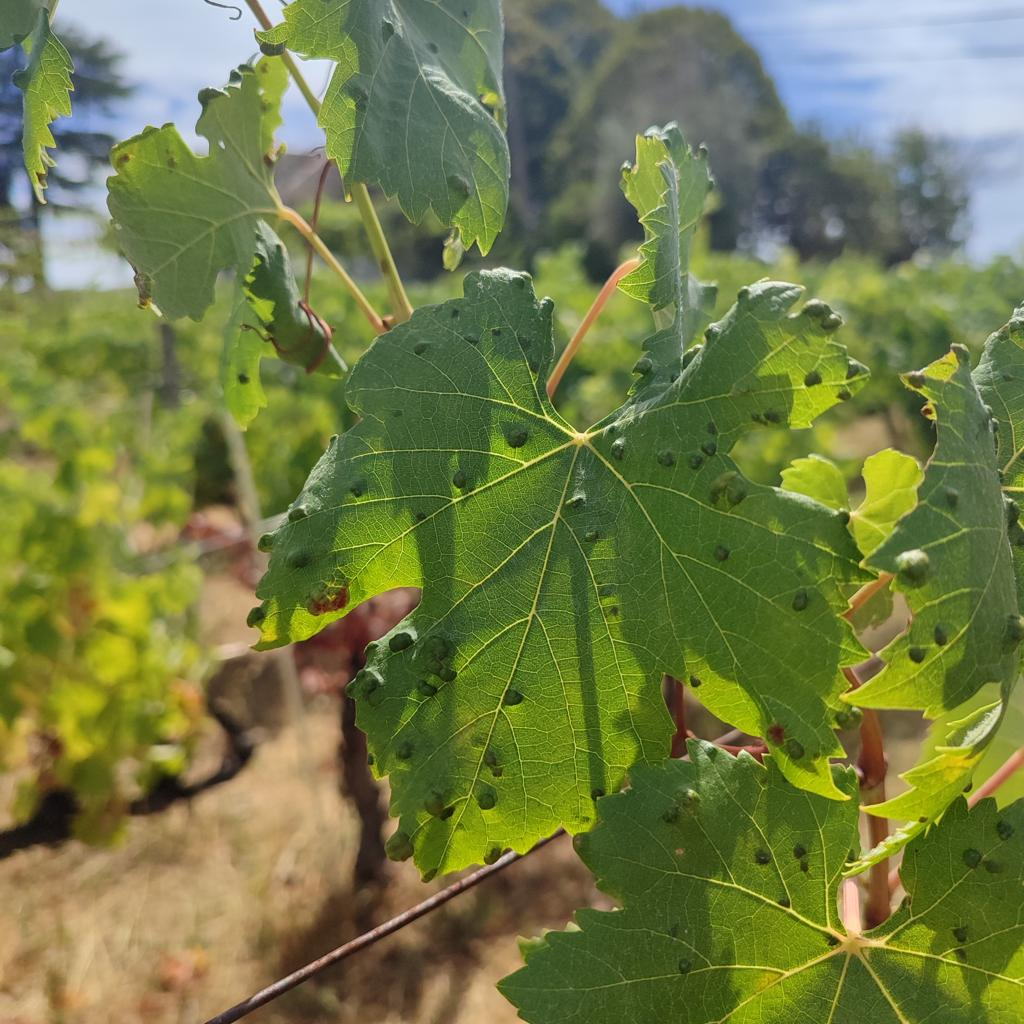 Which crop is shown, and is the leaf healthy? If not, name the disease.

grapevine, erineum mite
